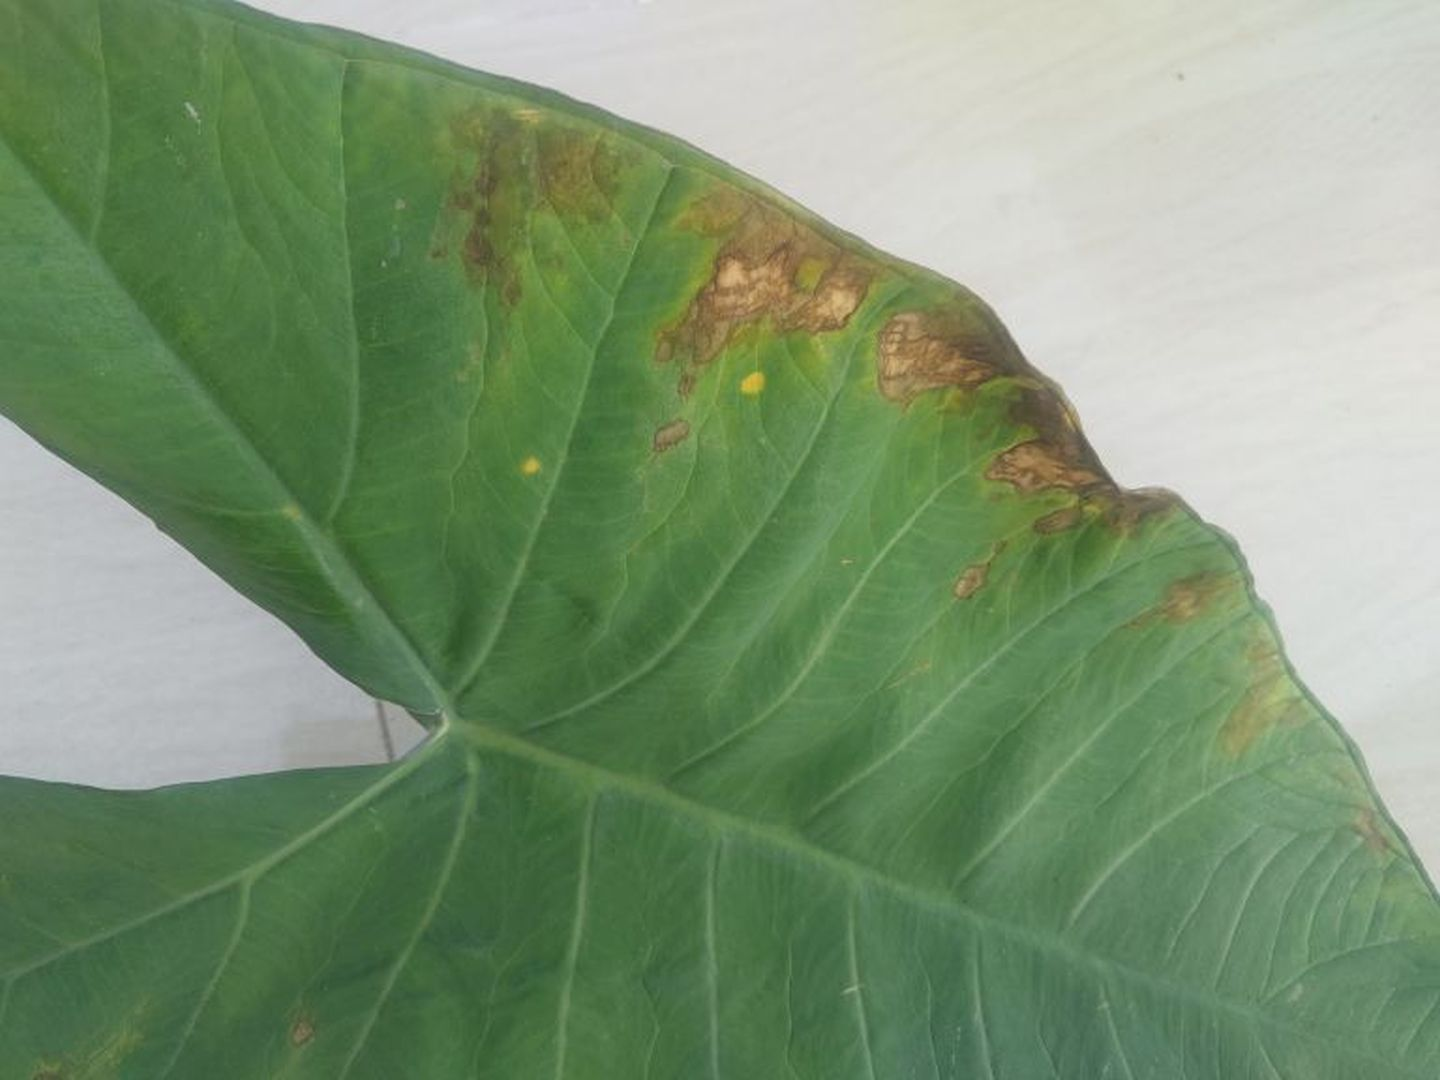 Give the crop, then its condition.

taro, leaf blight
